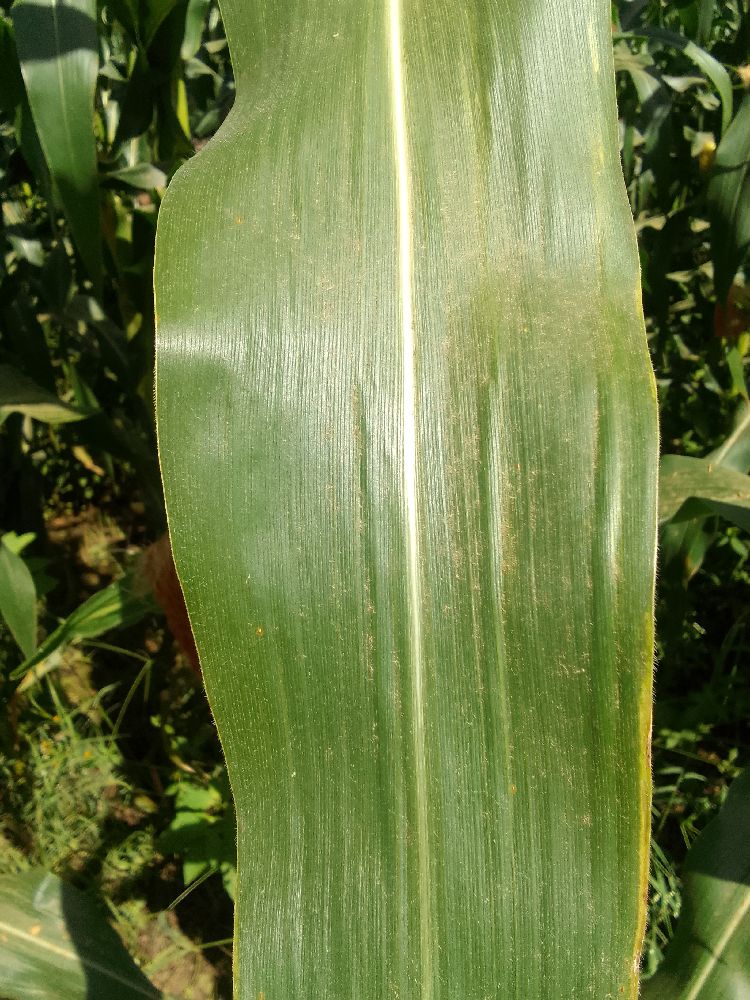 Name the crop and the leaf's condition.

maize, healthy
